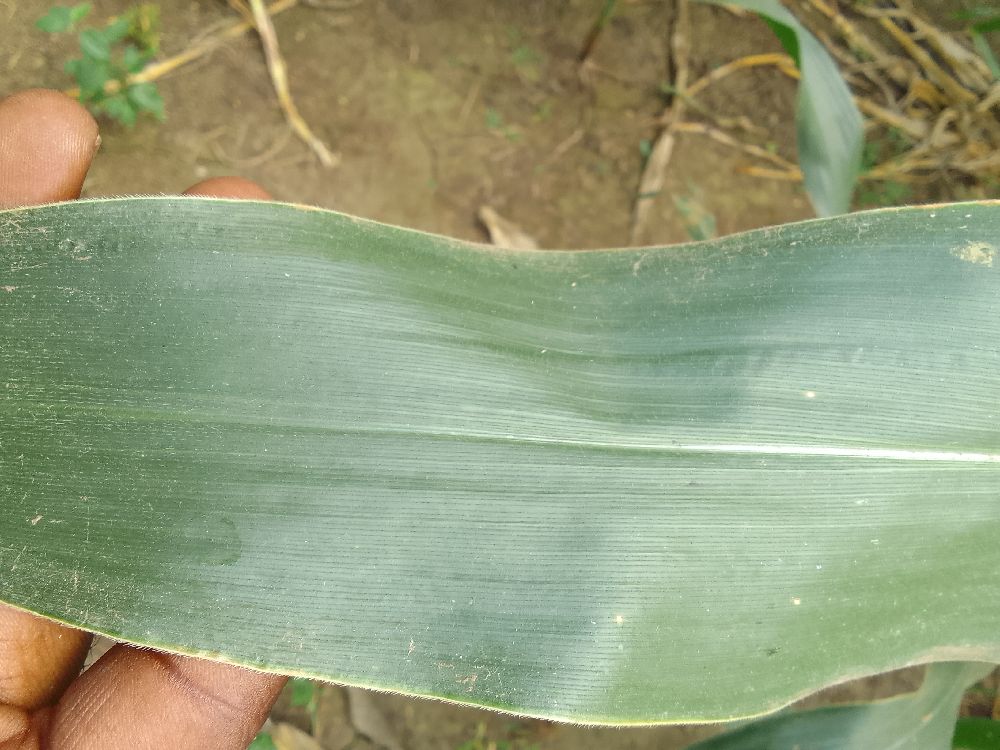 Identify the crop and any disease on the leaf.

maize, healthy
